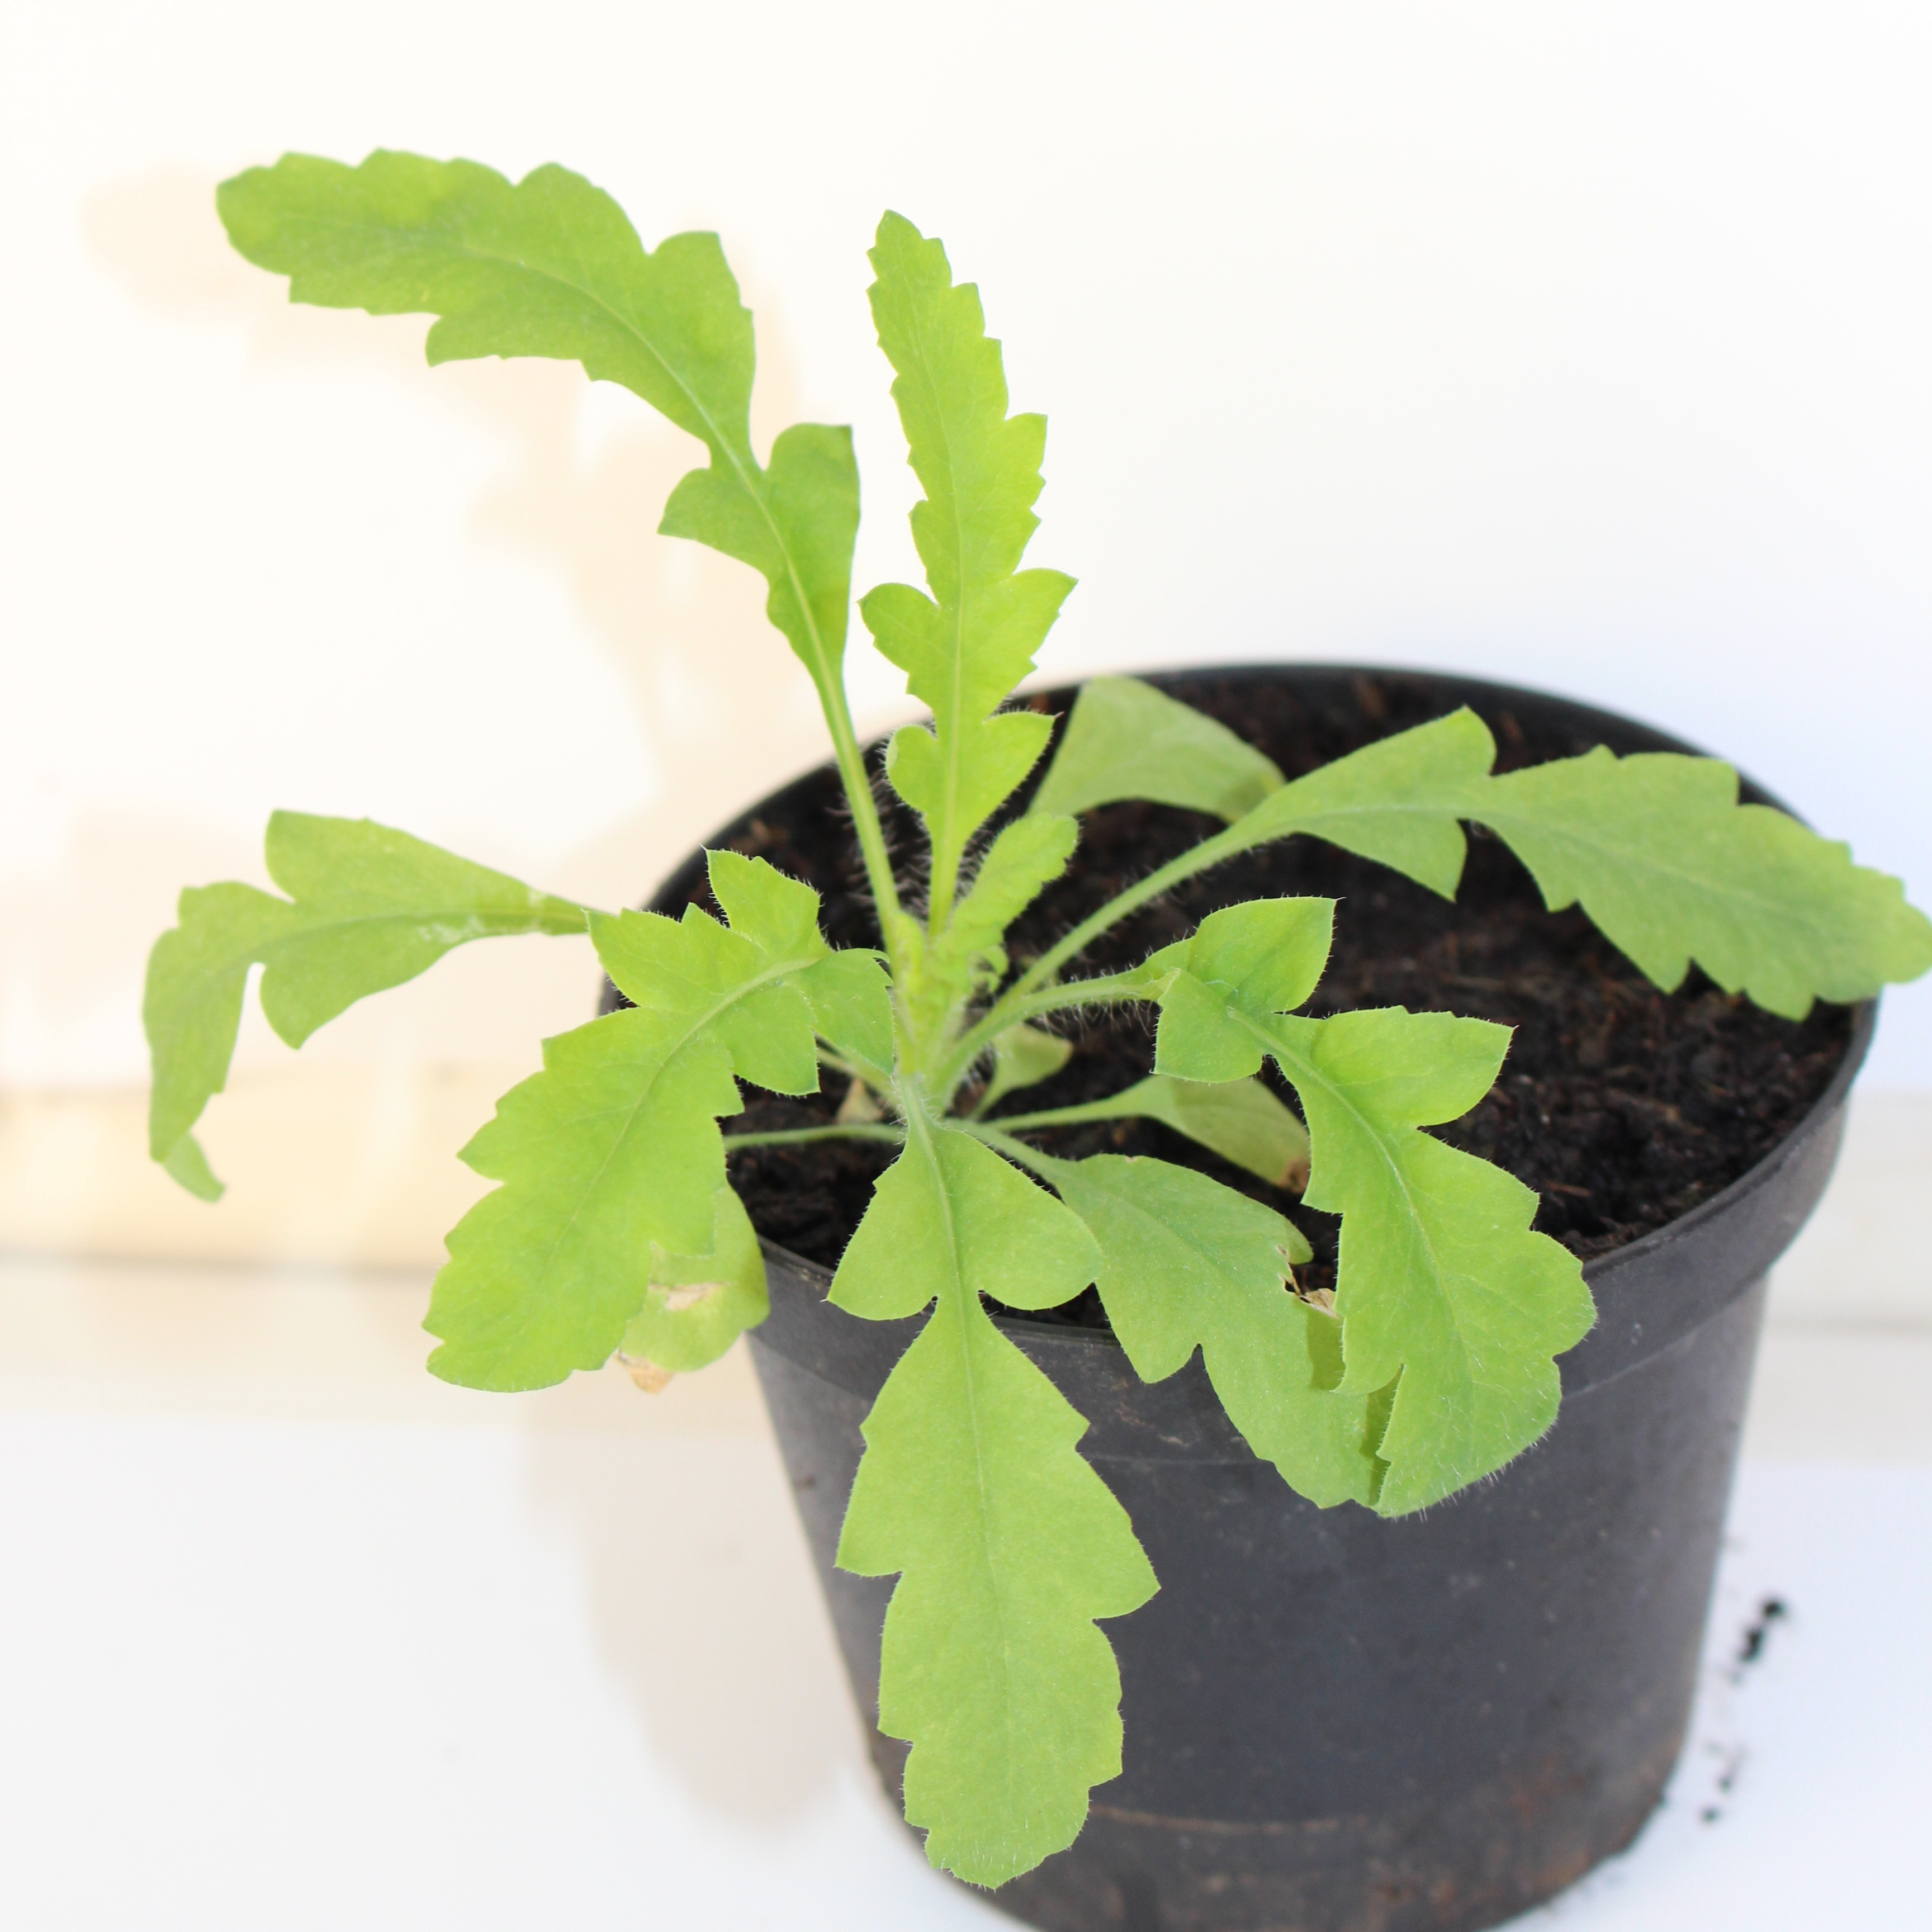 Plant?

Papaver rhoeas
